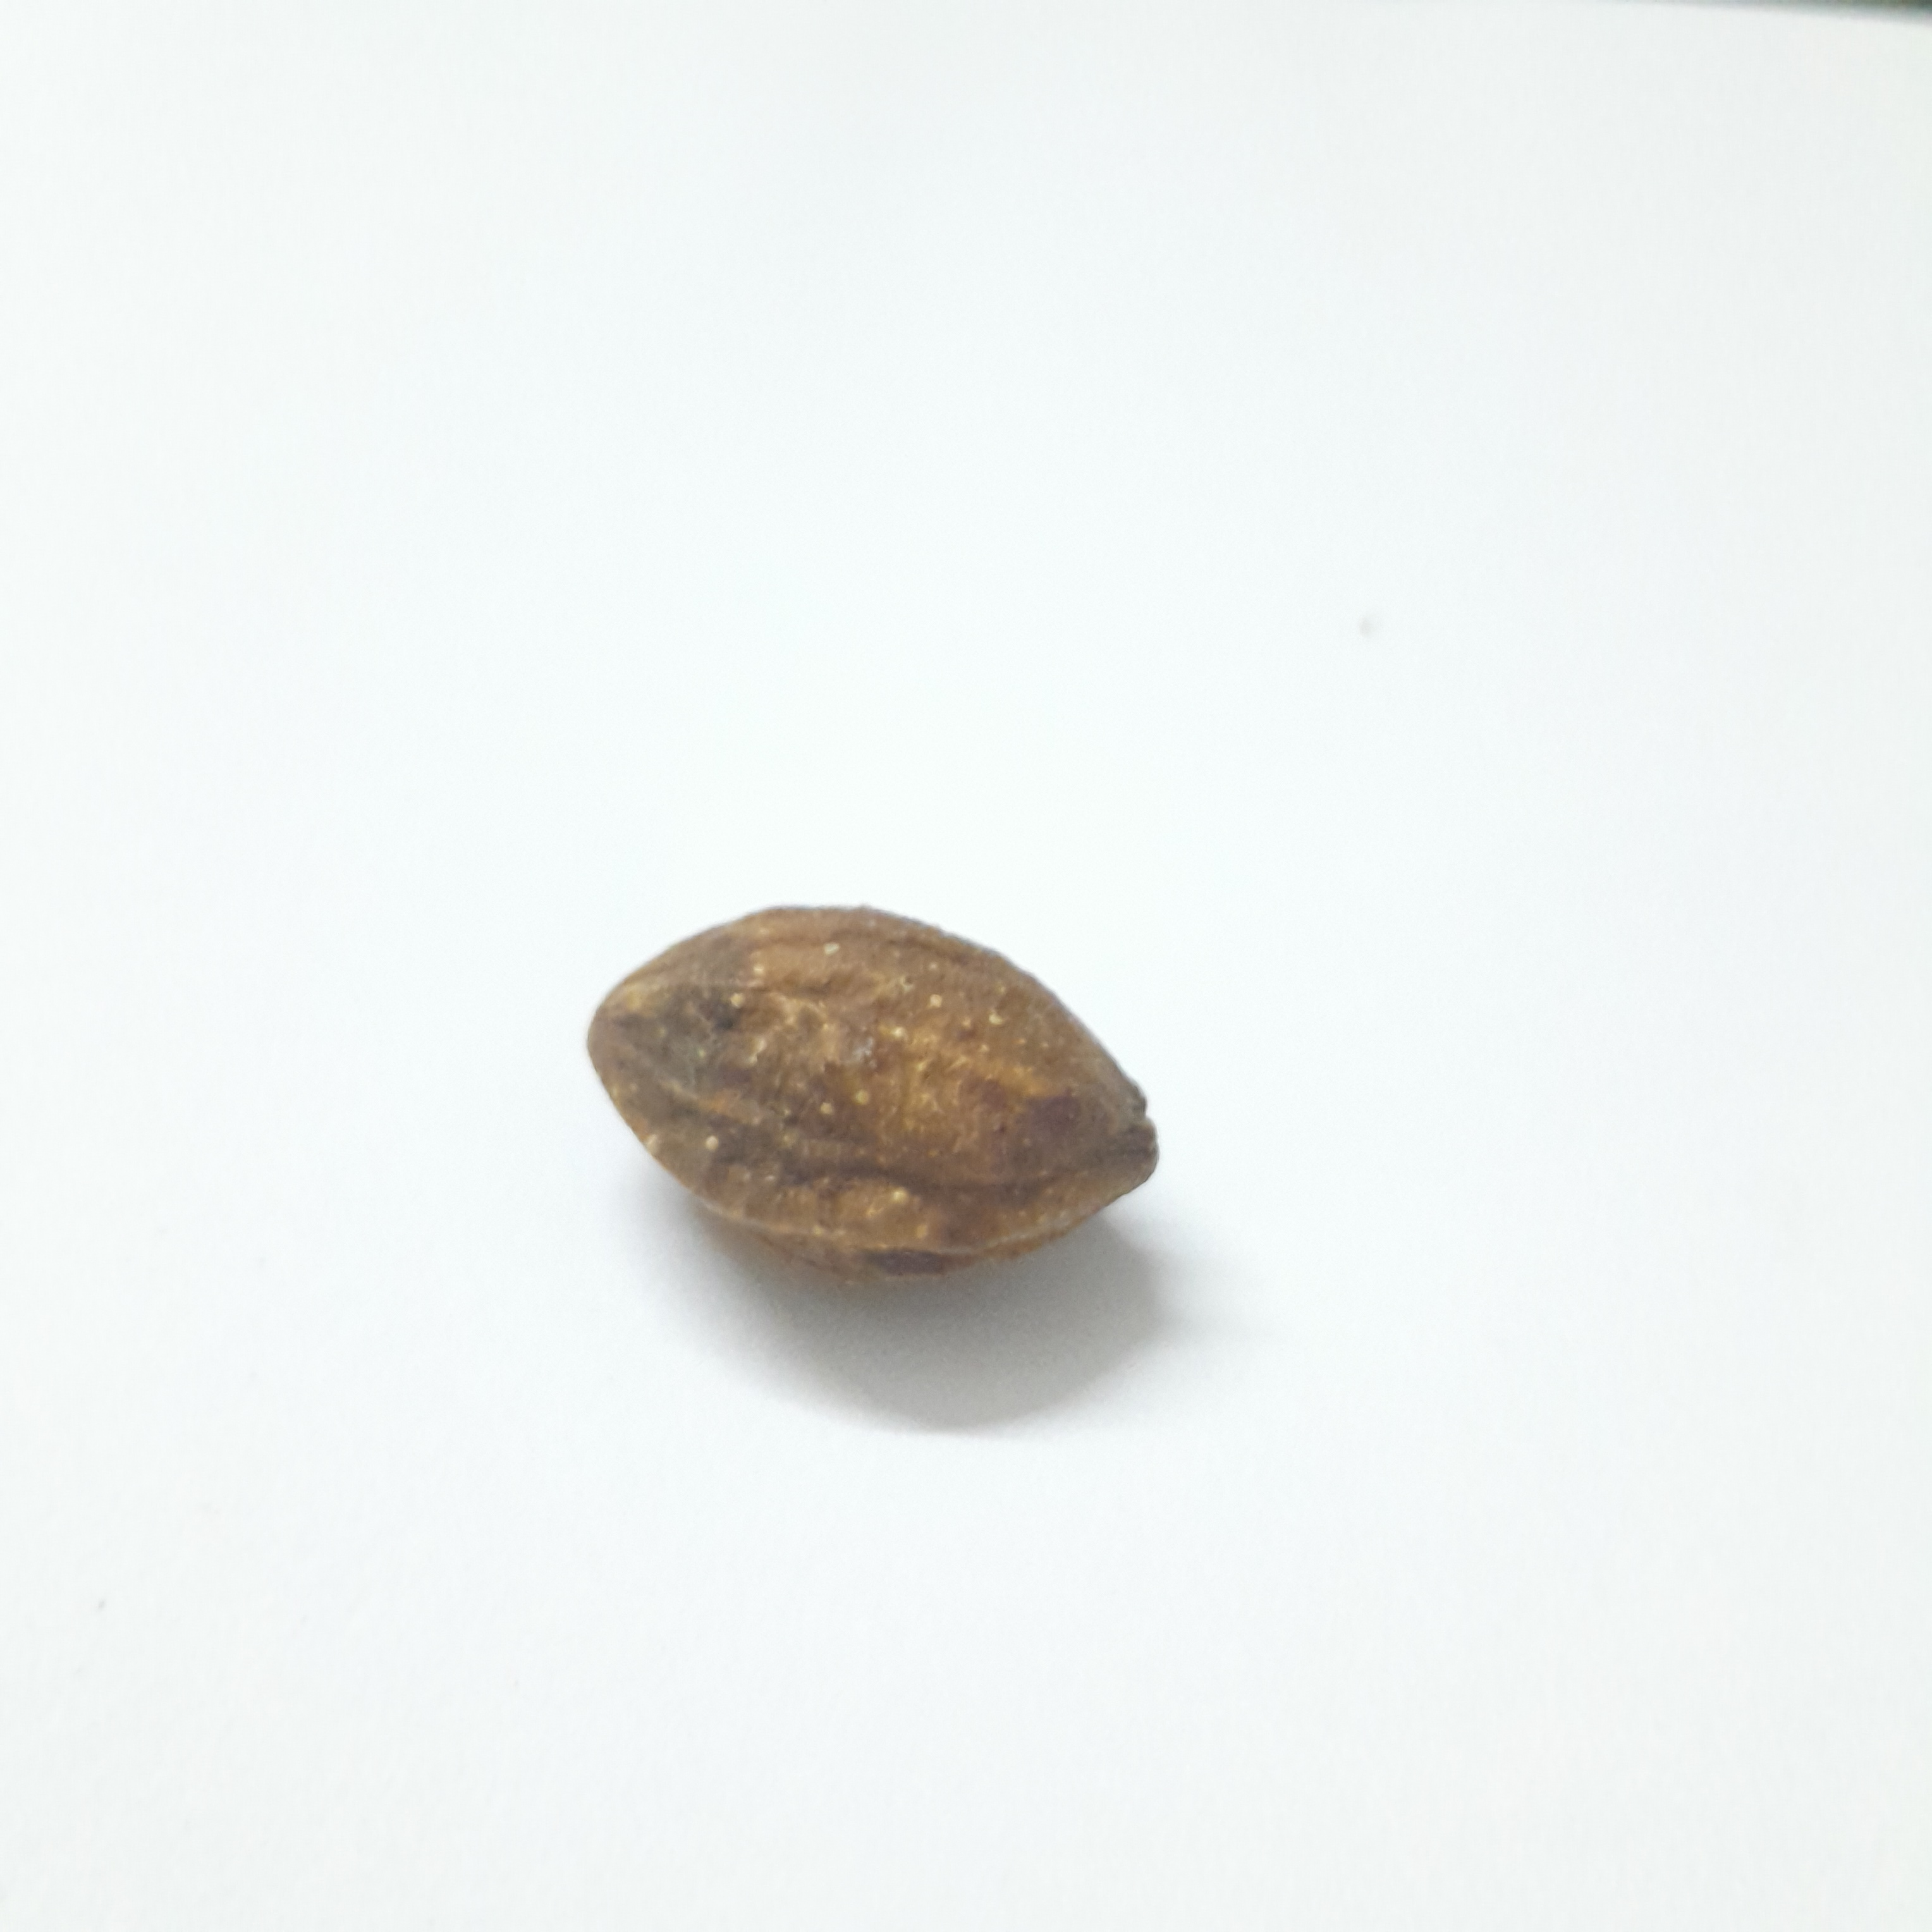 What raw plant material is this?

hirdaa
